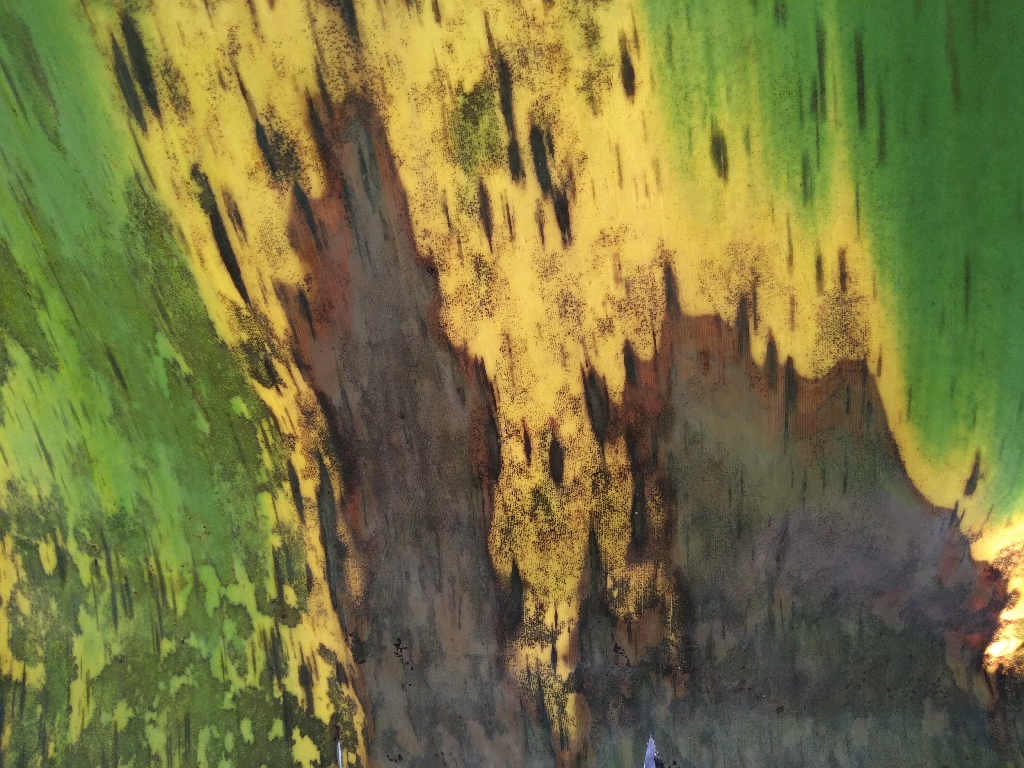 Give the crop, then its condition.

banana, black sigatoka
